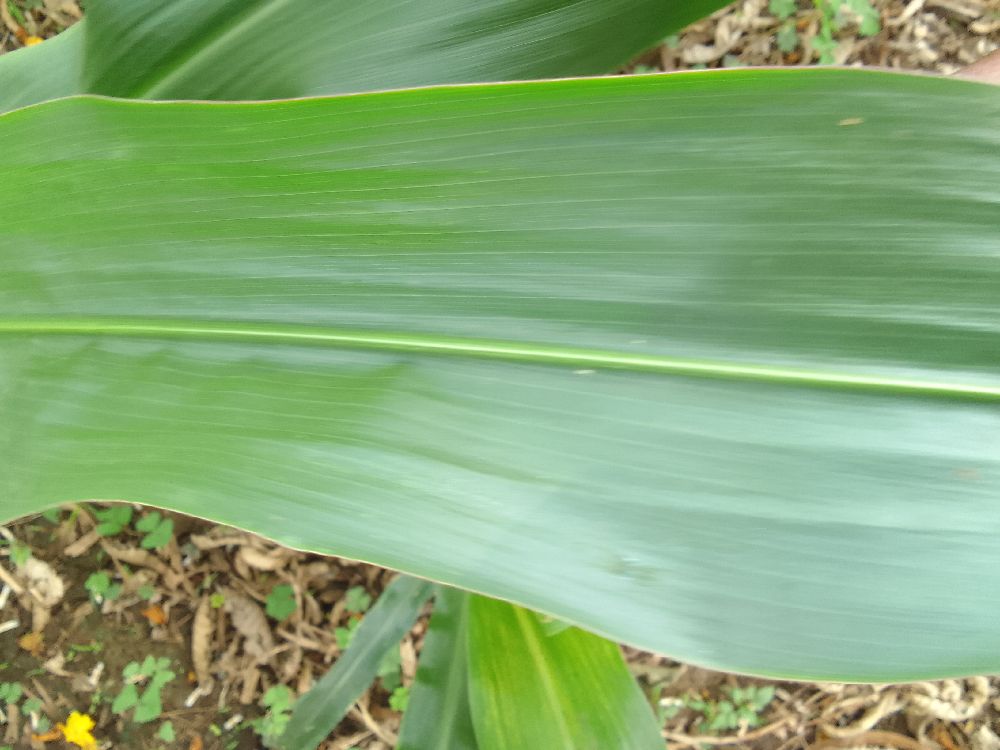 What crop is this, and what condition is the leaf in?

maize, healthy
